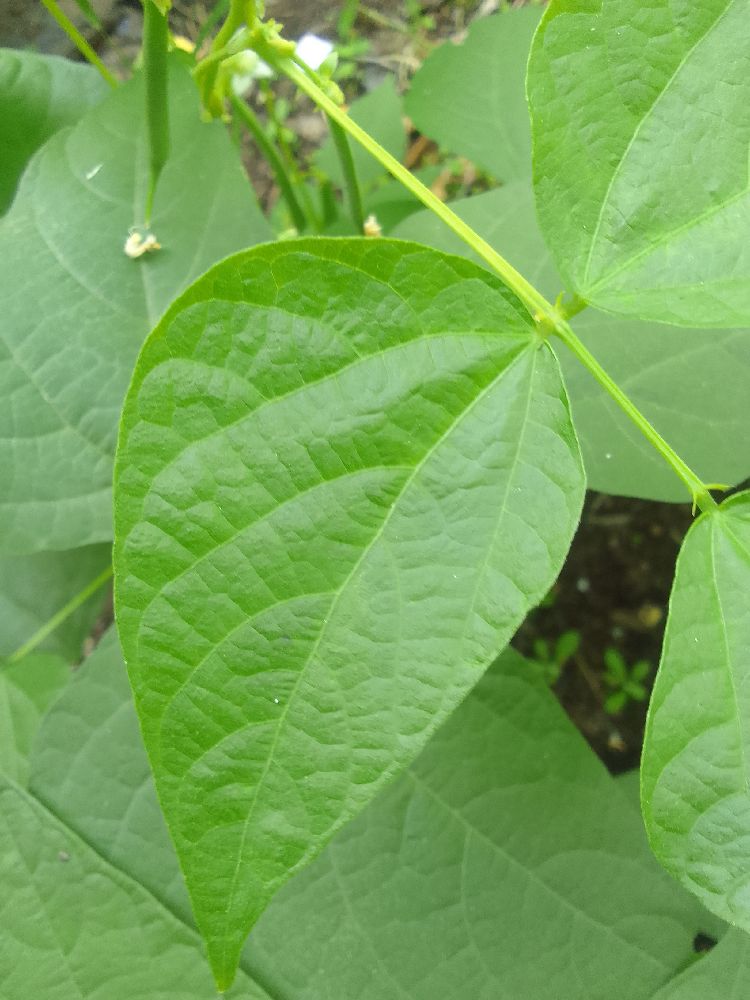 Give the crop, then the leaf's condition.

common bean, healthy
